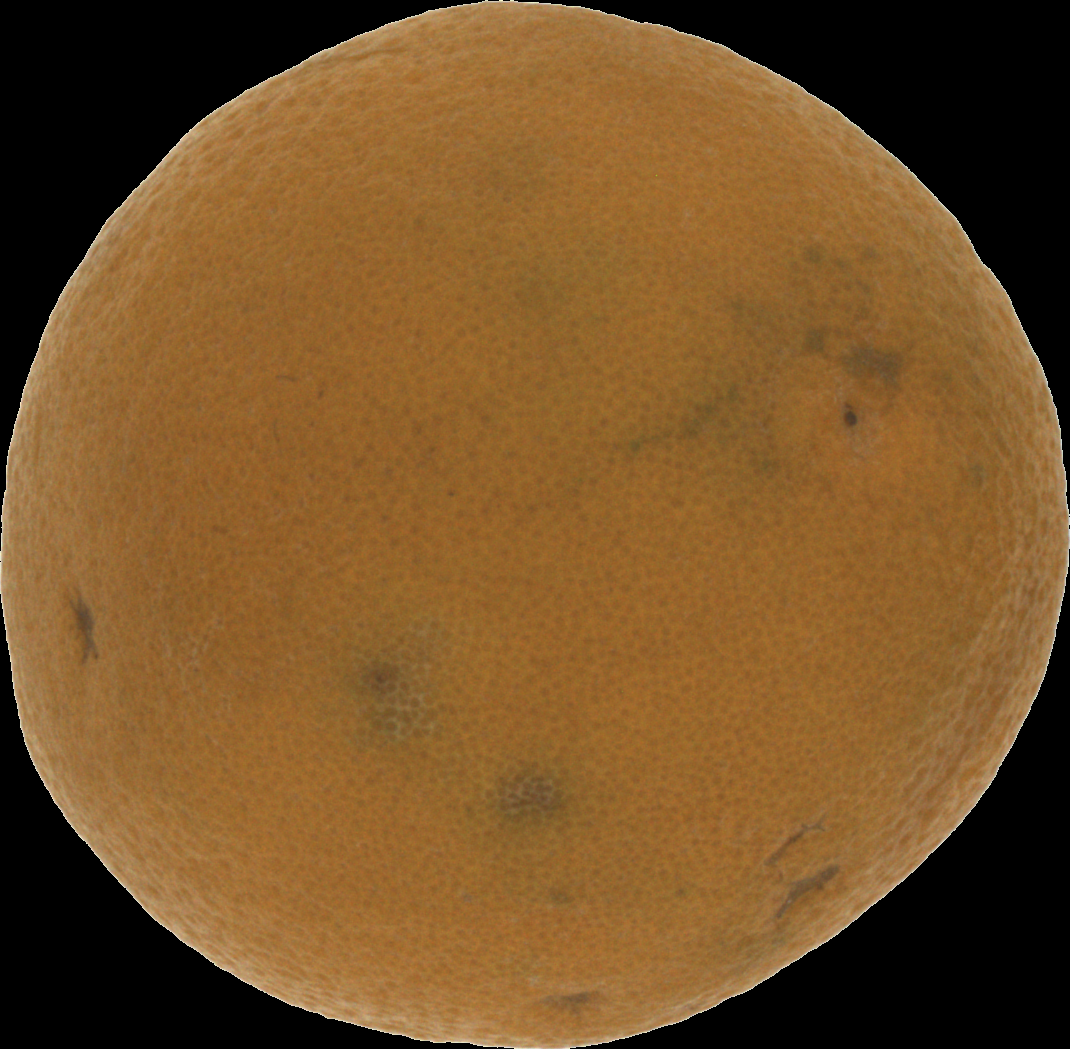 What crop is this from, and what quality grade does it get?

orange, bad
